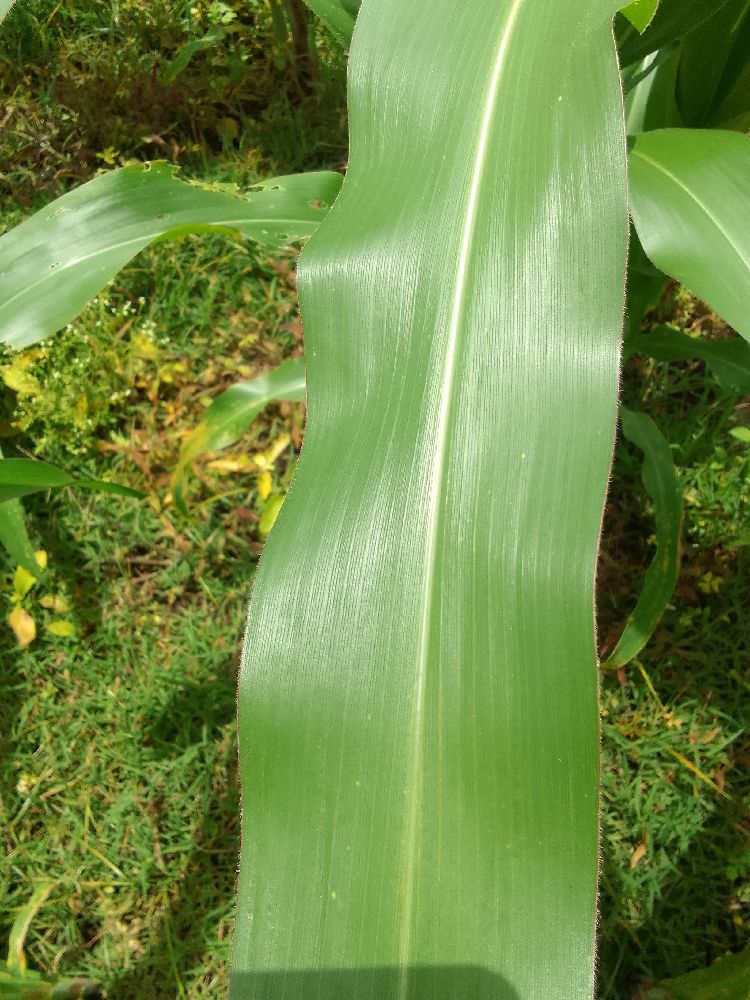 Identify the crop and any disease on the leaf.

maize, healthy
